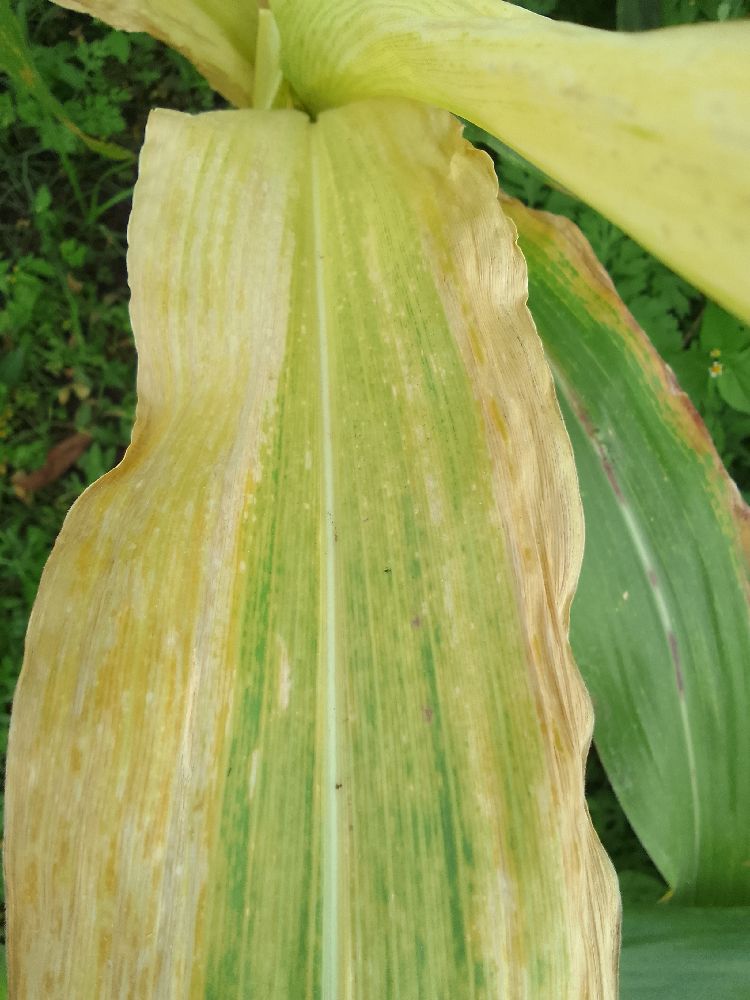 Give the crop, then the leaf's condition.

maize, maize lethal necrosis
